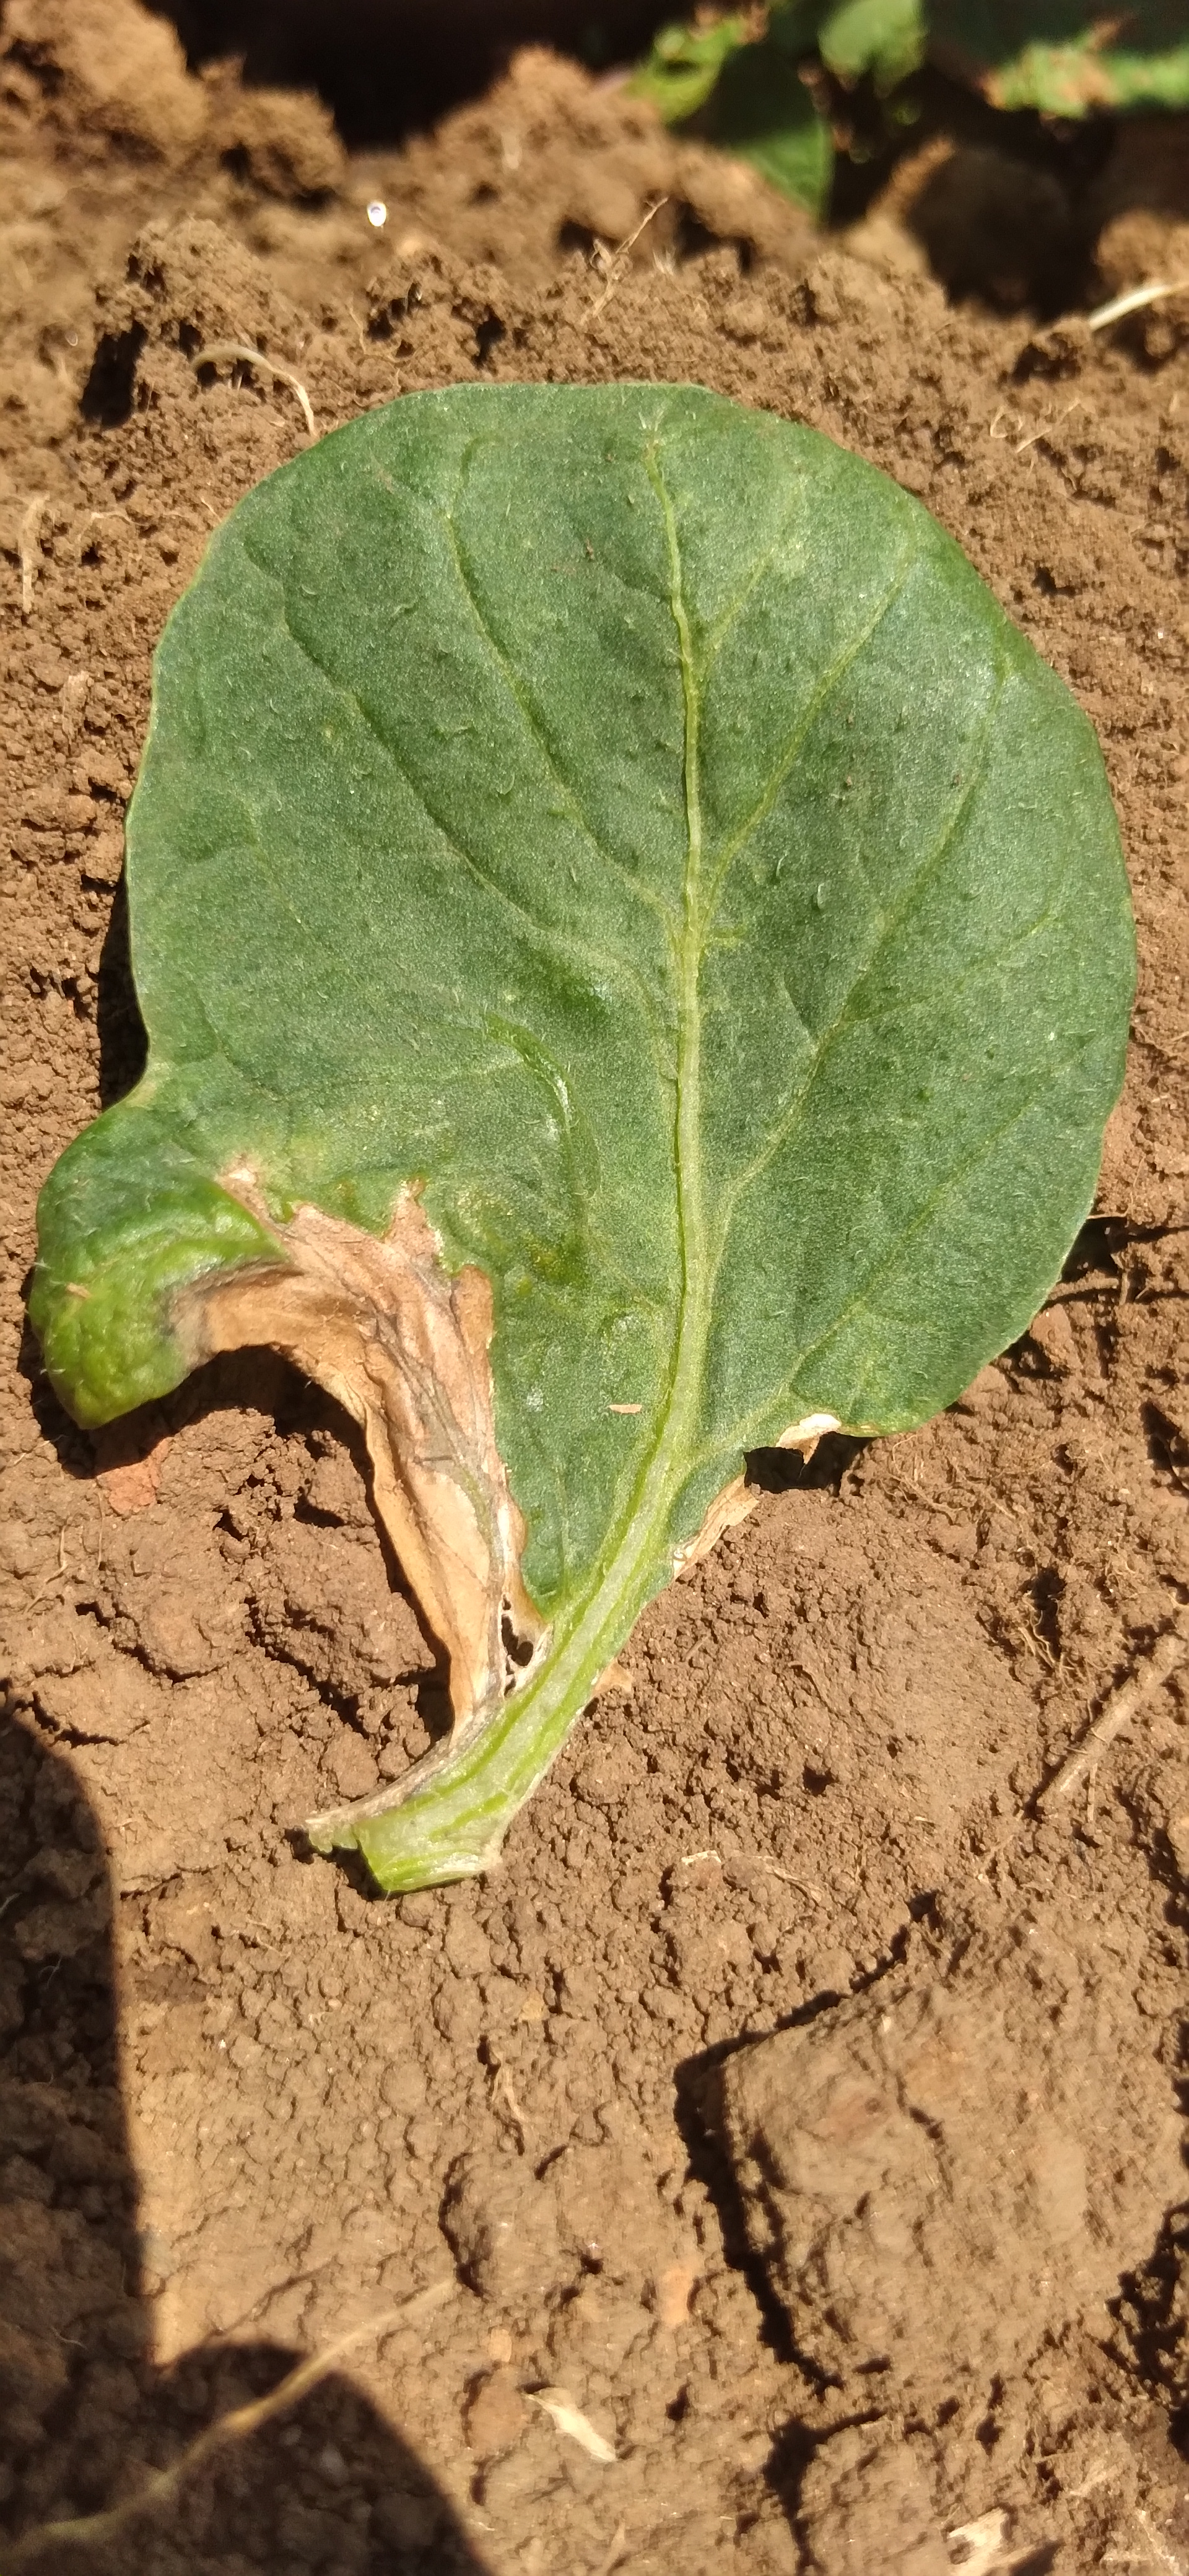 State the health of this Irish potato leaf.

early blight
